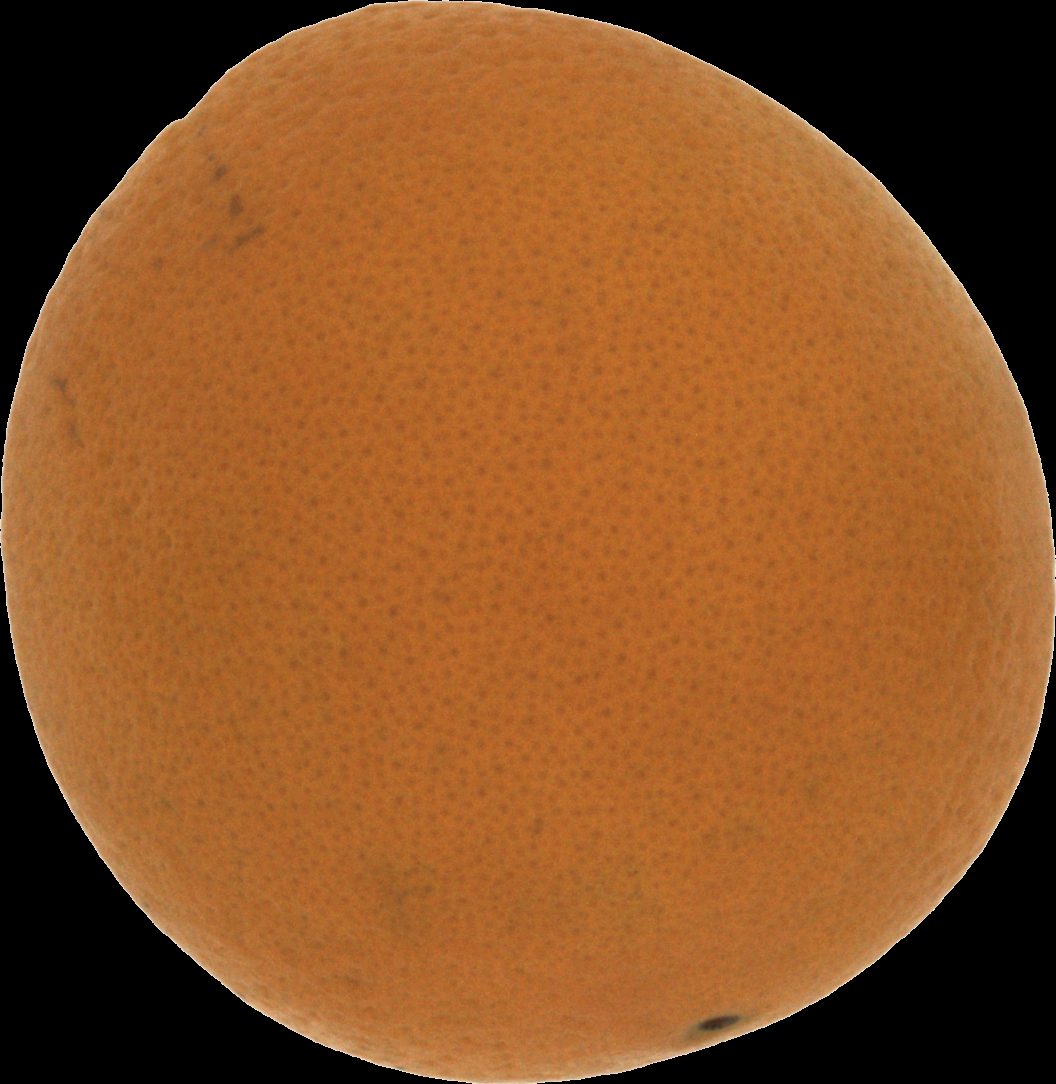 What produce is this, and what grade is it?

orange, good
